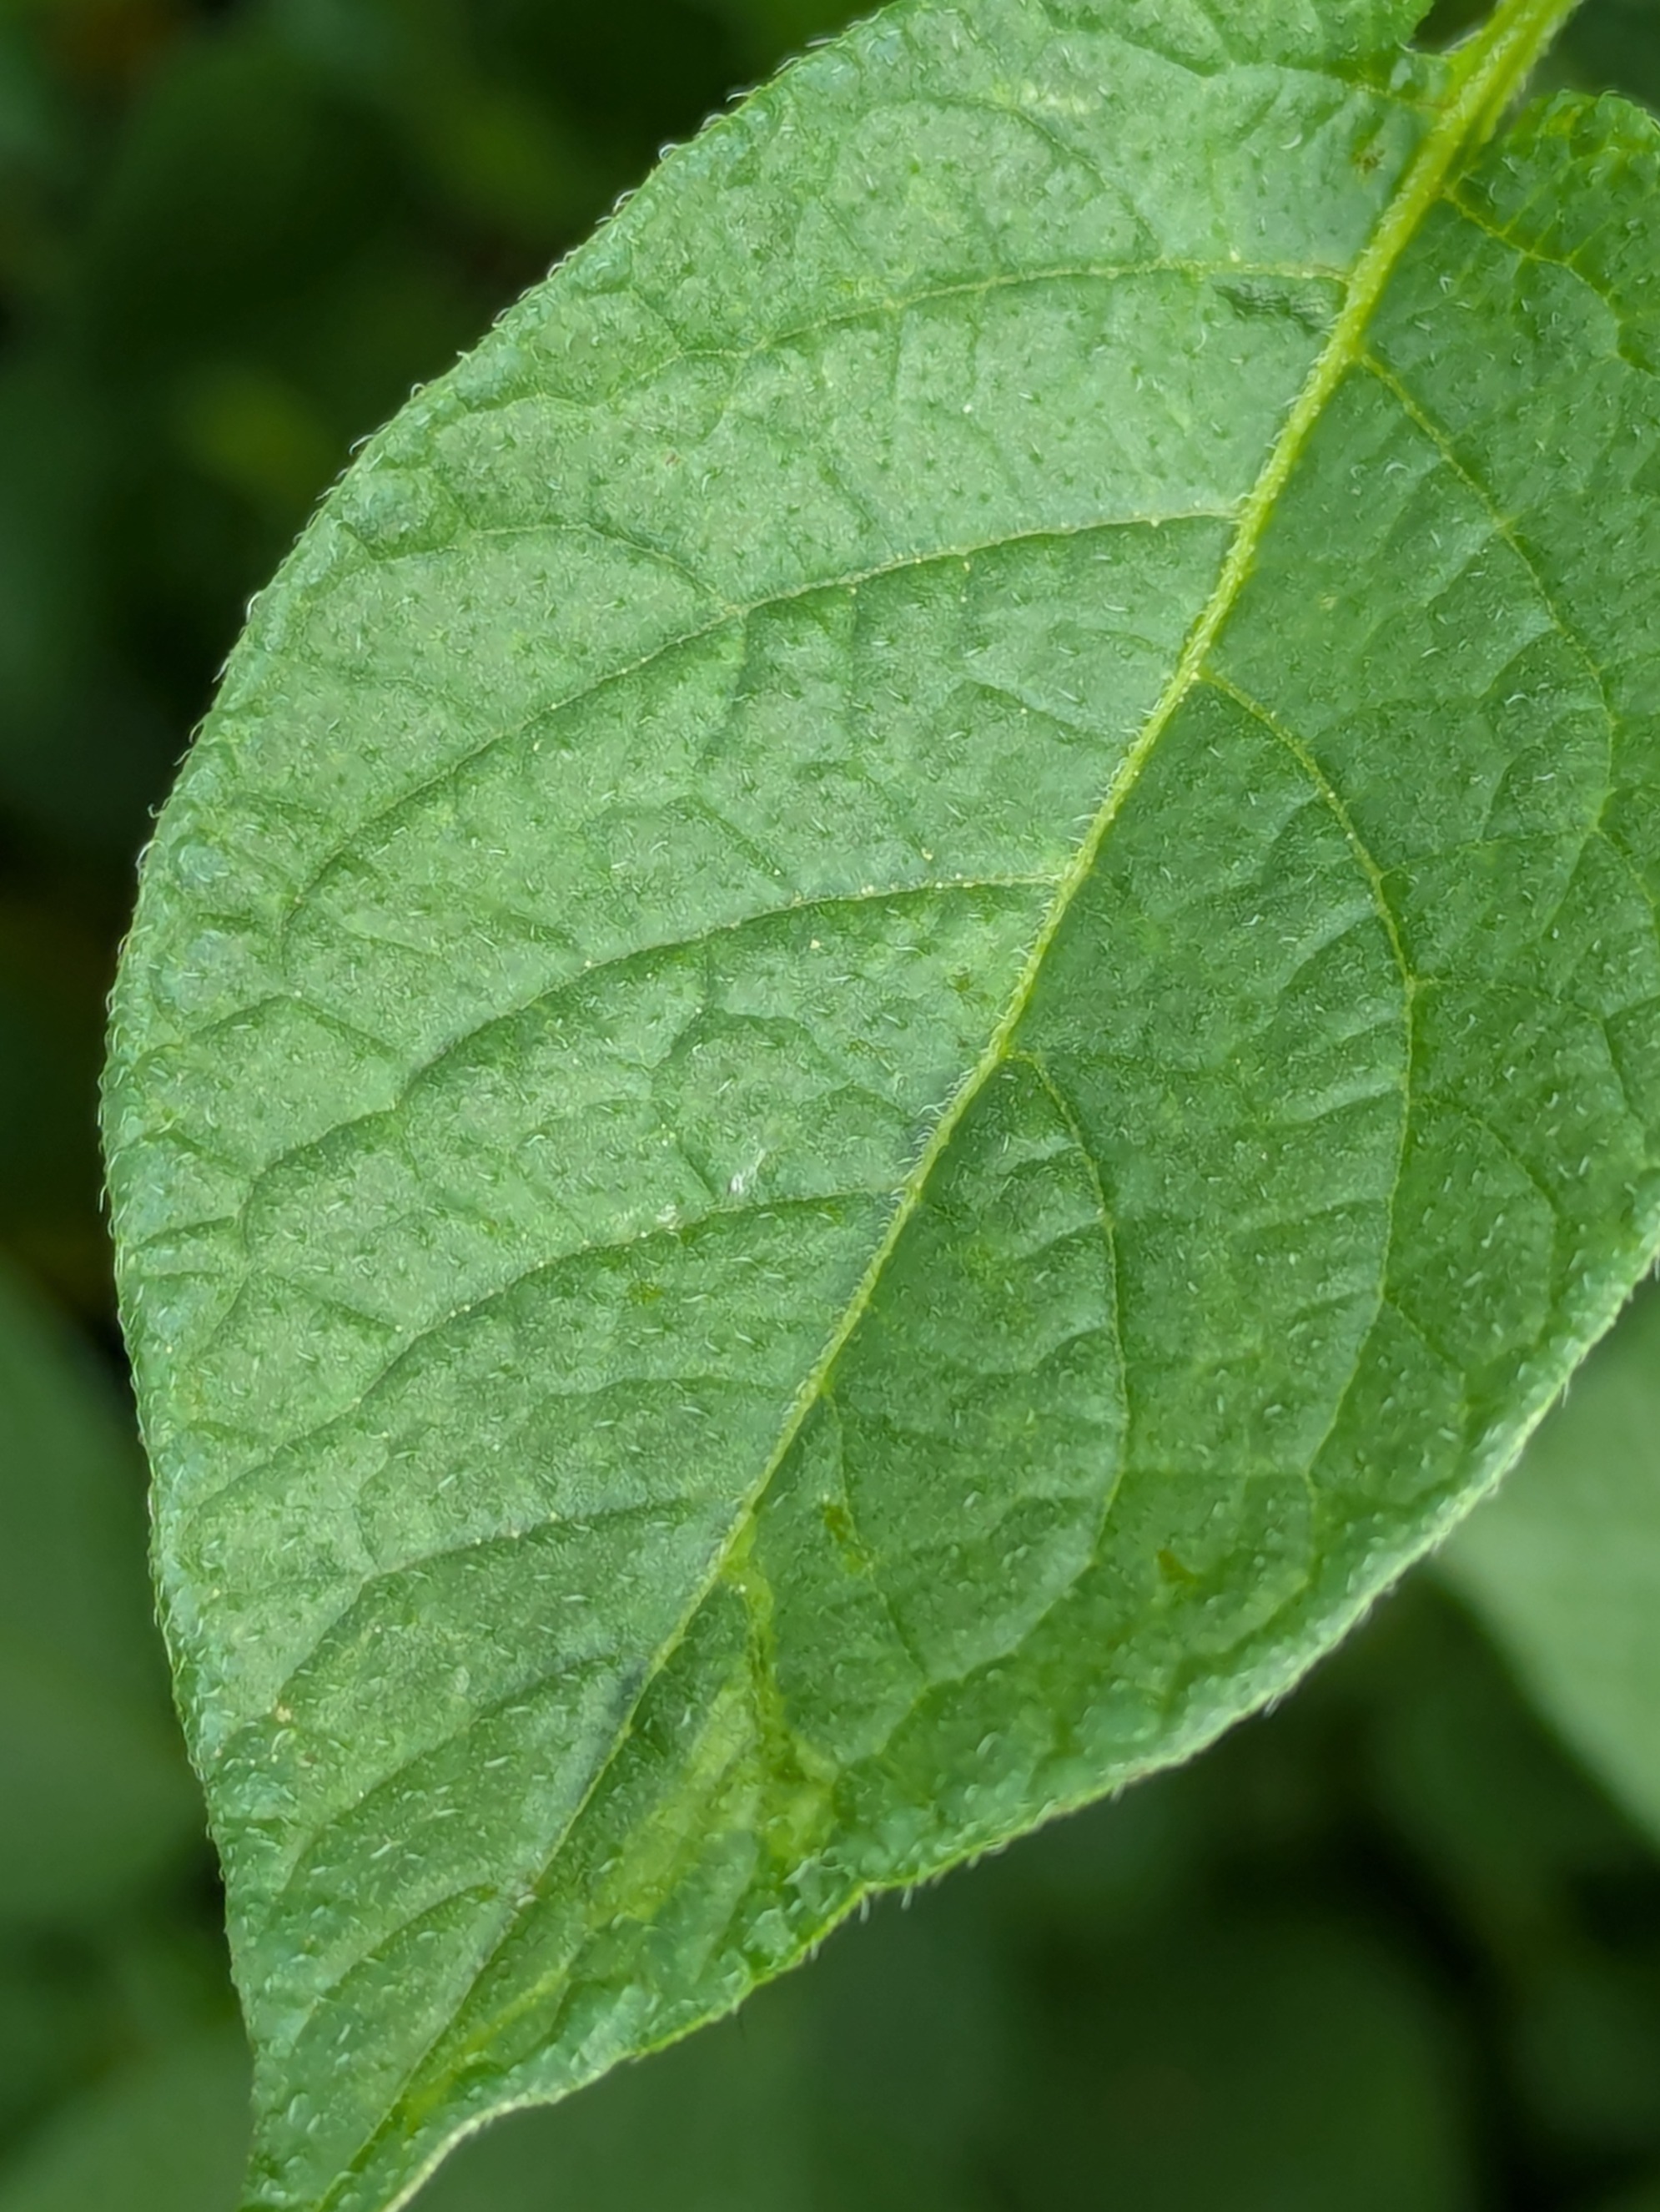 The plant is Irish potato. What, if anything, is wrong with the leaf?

healthy
